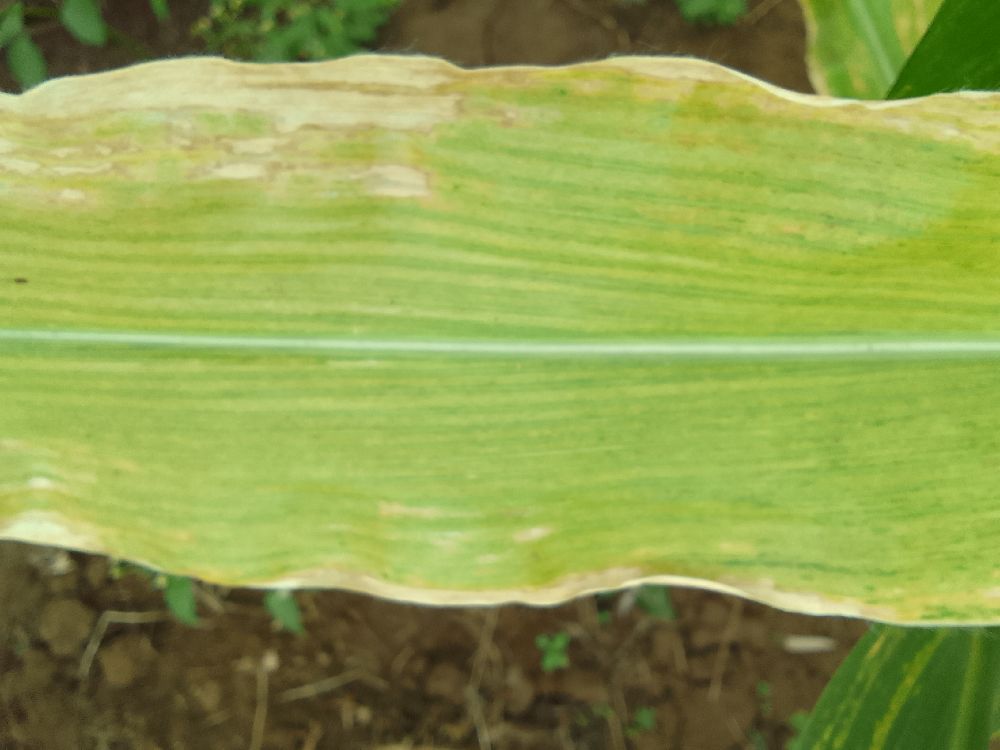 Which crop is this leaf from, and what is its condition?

maize, maize lethal necrosis
